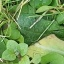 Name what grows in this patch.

structured weed
